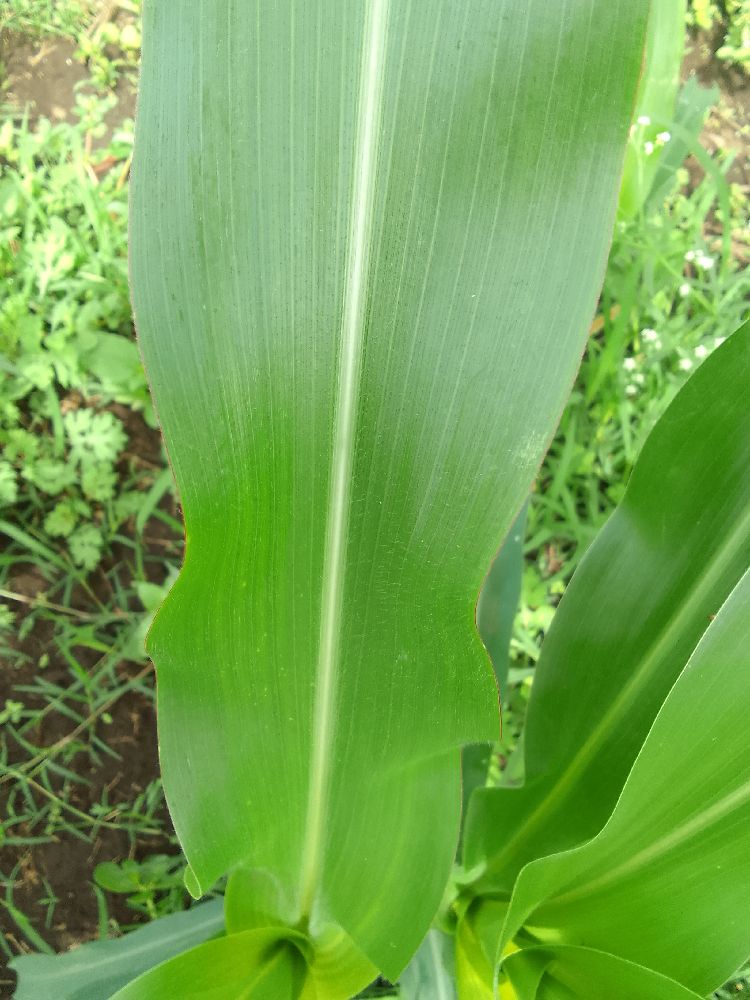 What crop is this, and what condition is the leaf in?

maize, healthy
